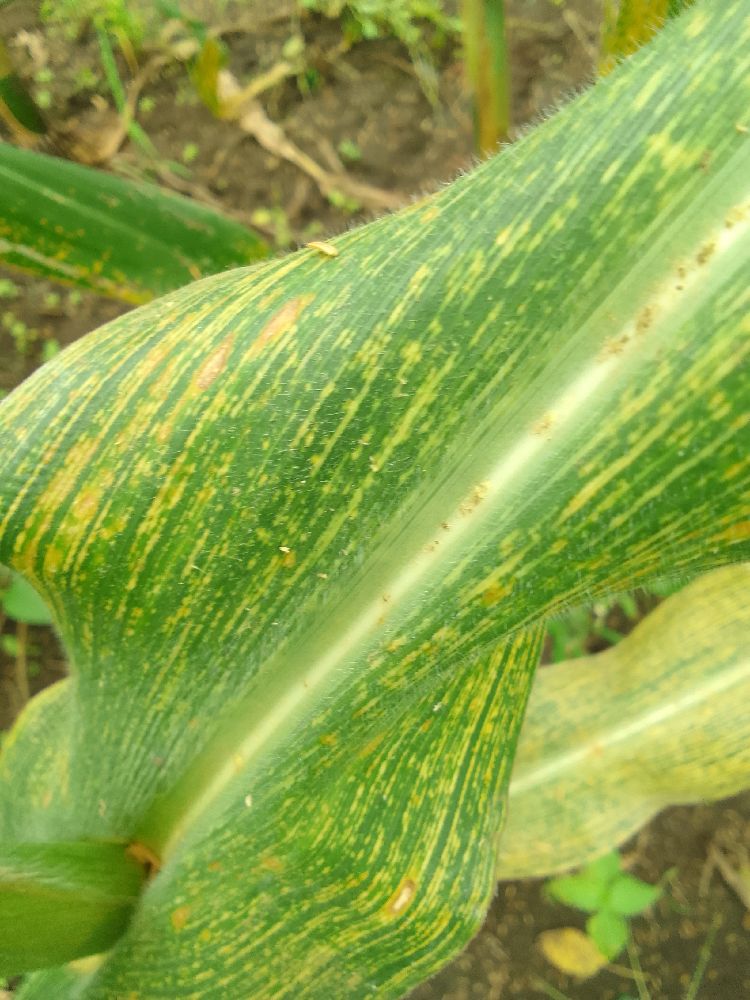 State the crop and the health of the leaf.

maize, maize streak virus
